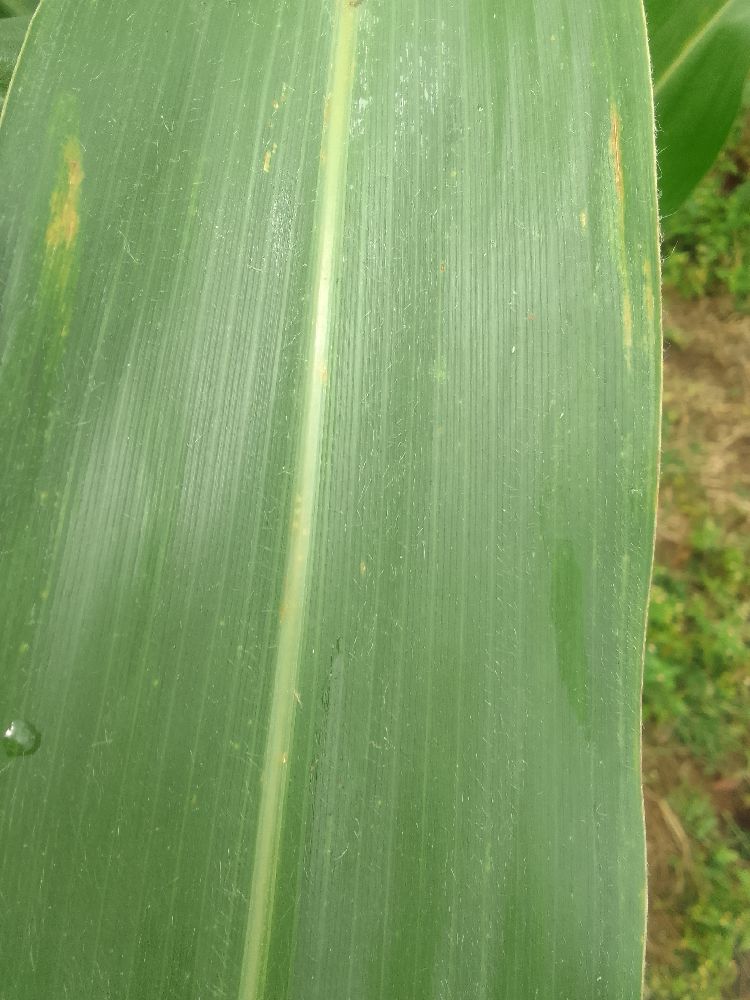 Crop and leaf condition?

maize, healthy
